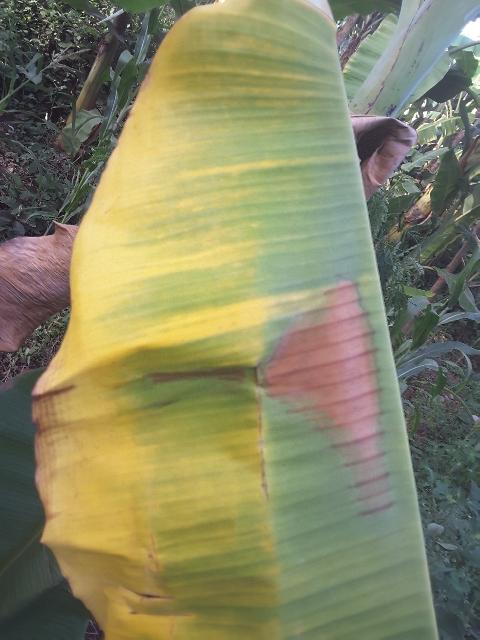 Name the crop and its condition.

banana, fusarium wilt race 1
